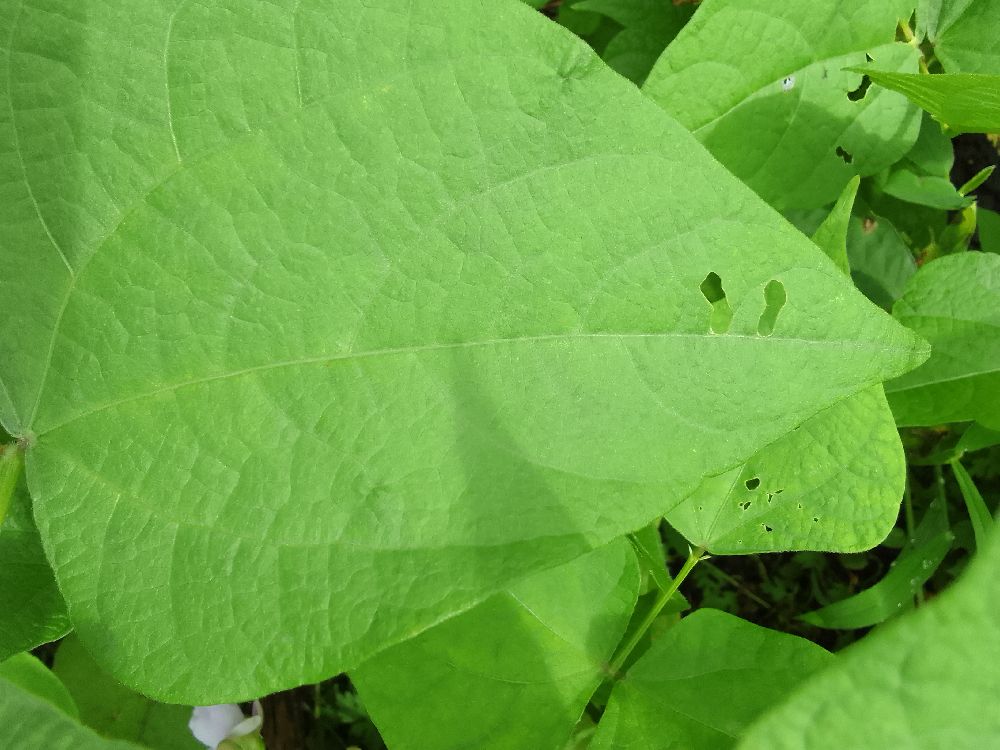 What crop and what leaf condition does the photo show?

common bean, healthy
